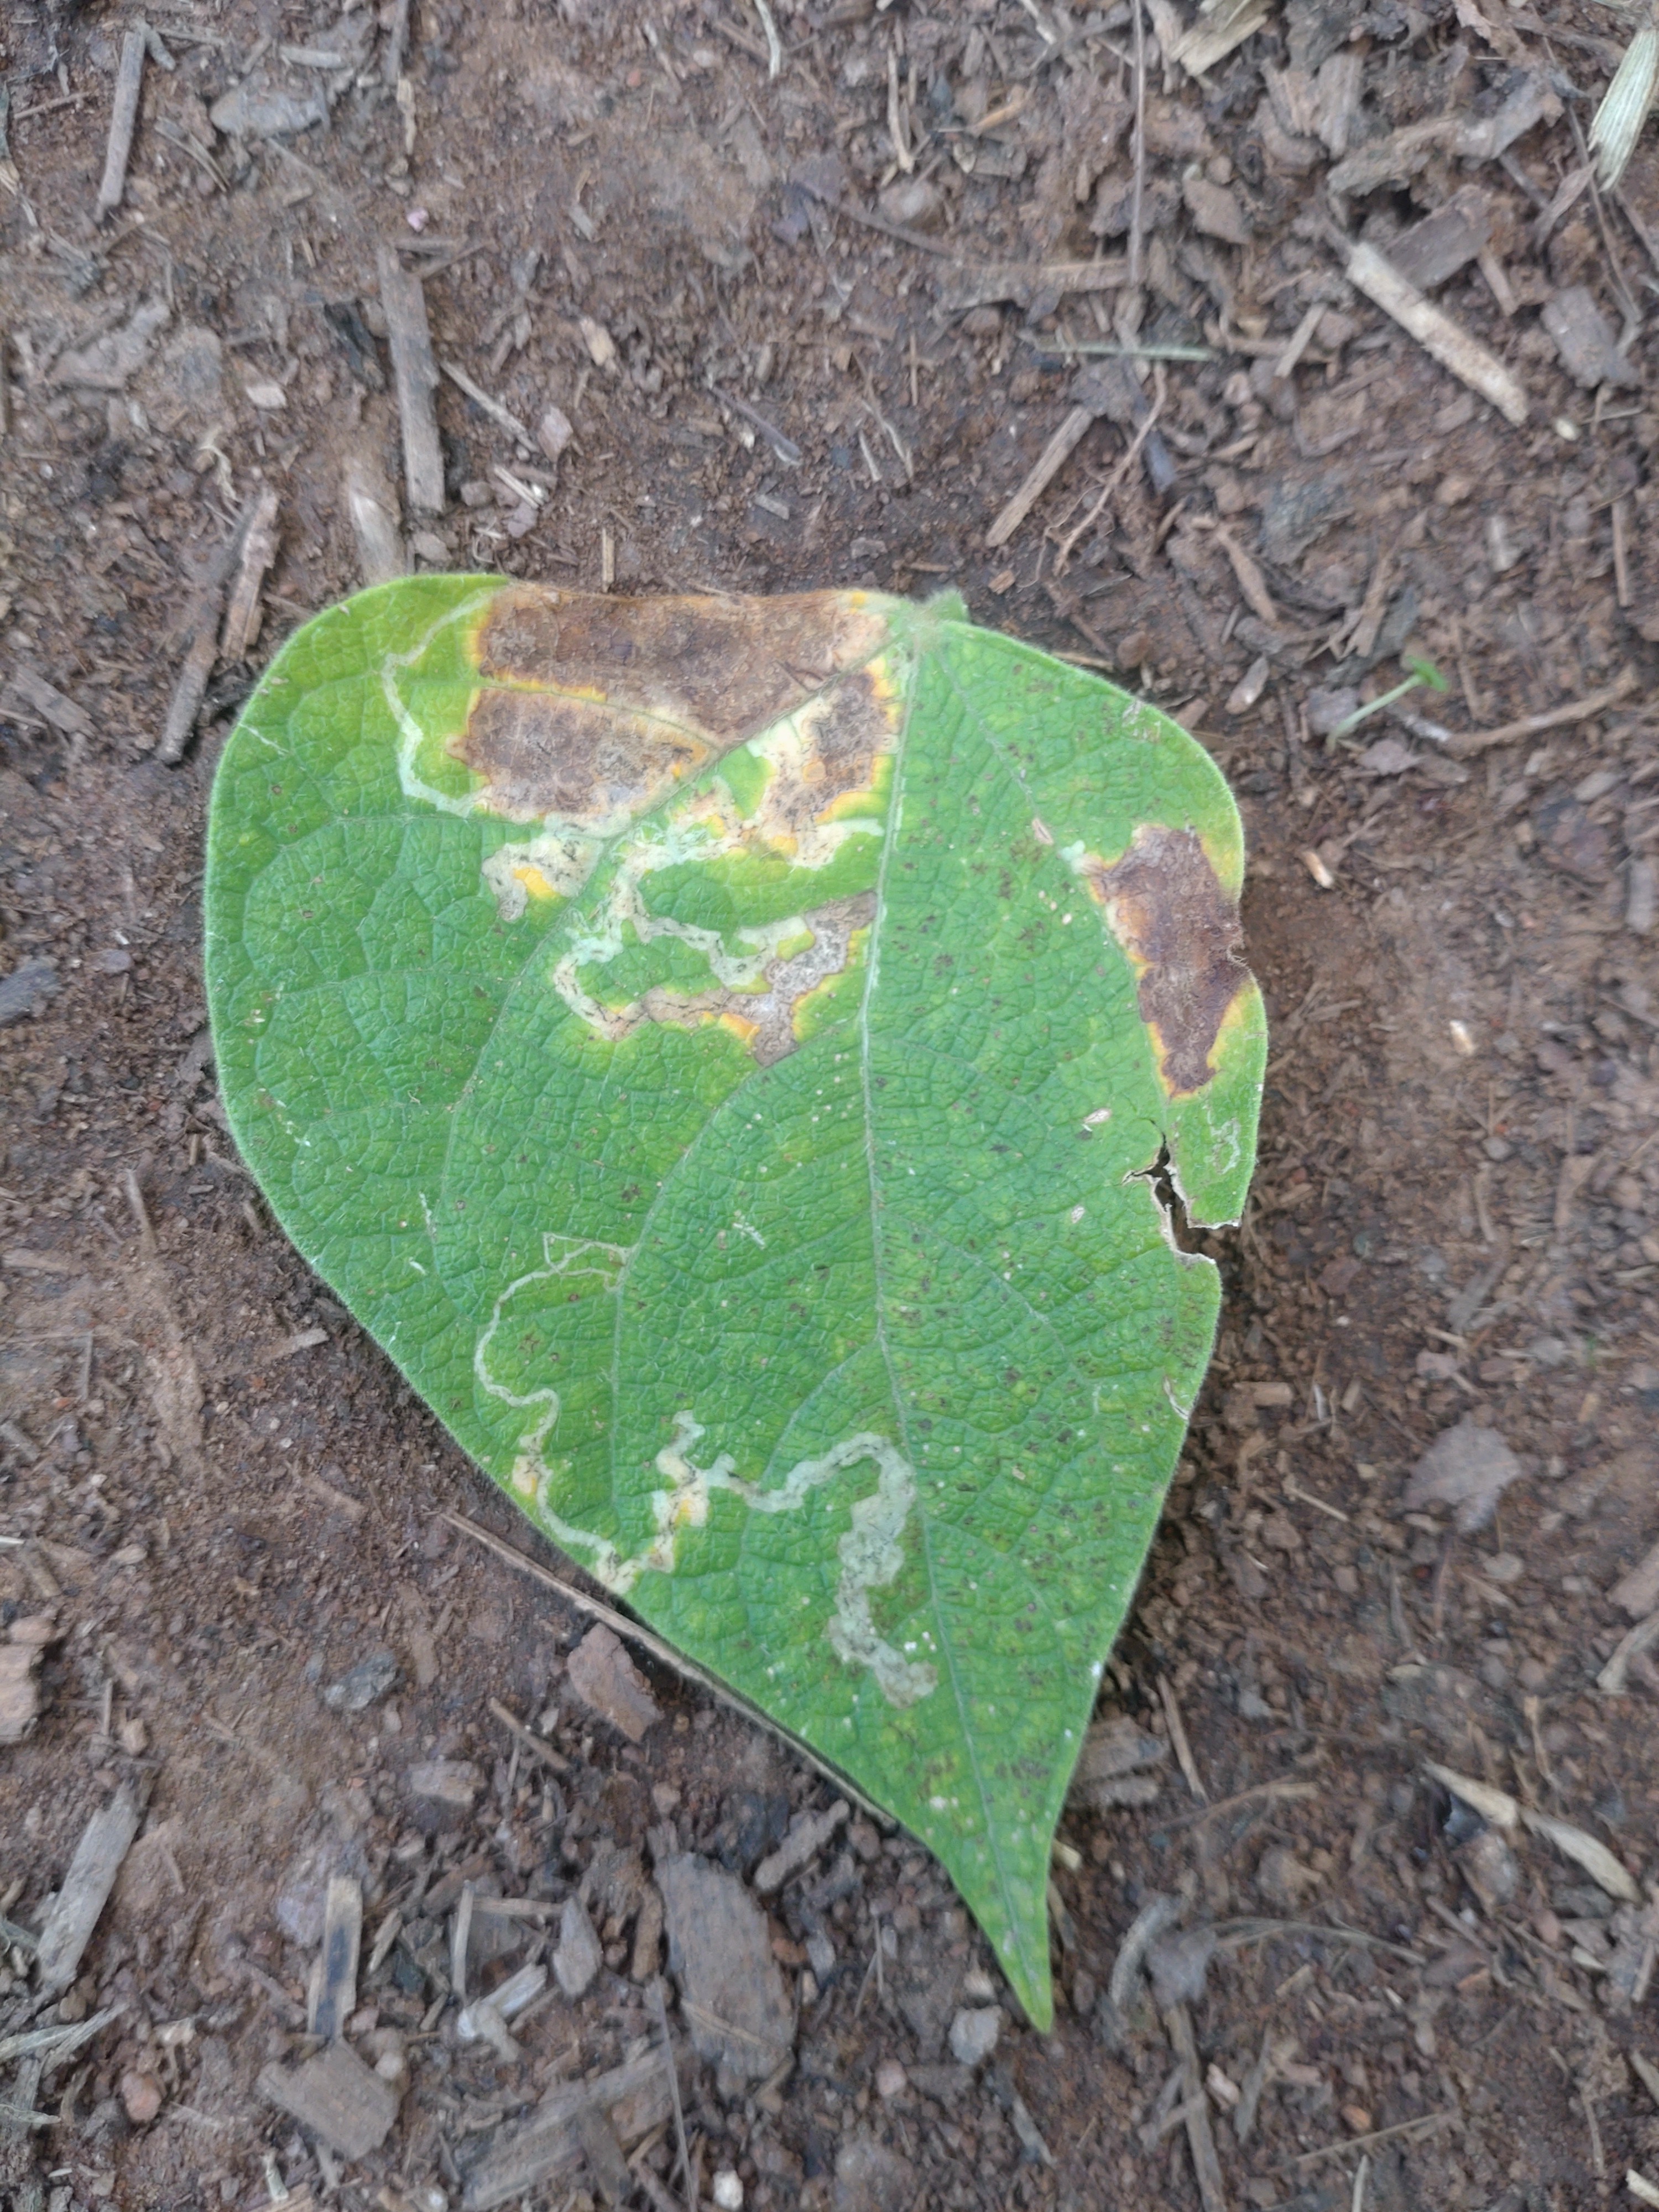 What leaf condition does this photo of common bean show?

anthracnose
